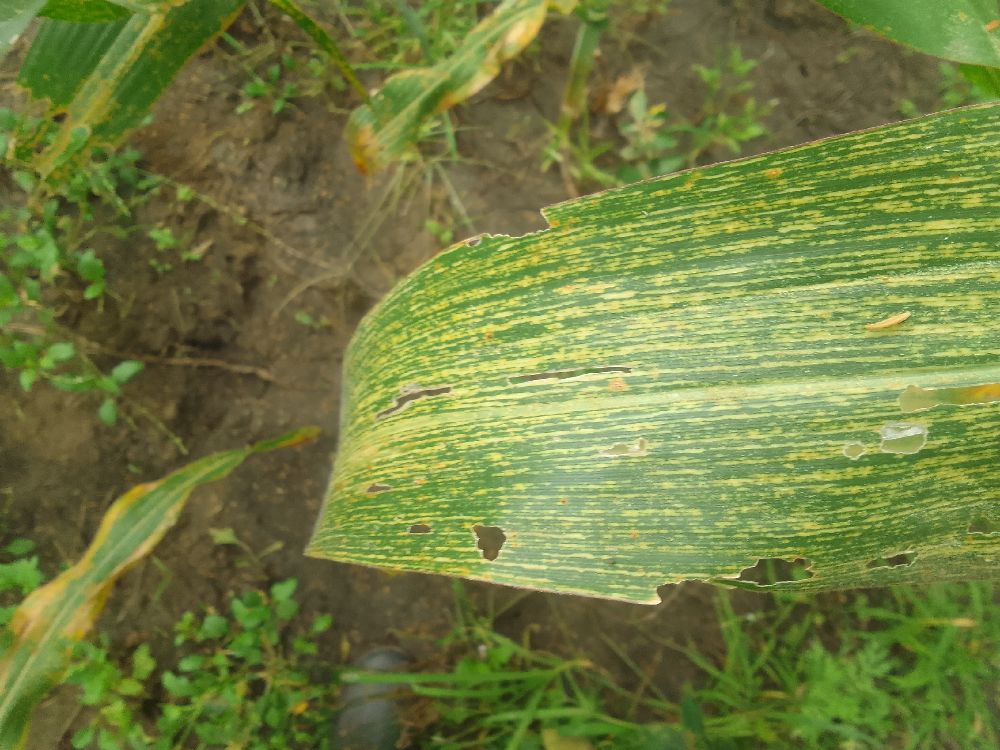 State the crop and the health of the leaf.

maize, maize streak virus
